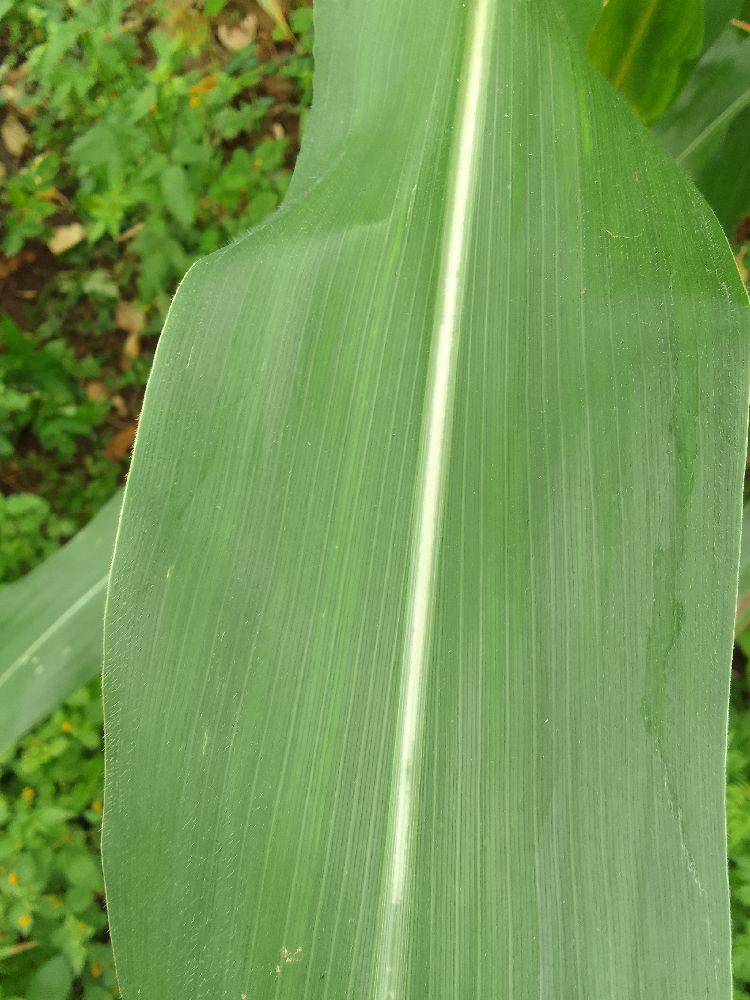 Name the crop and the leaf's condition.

maize, healthy
